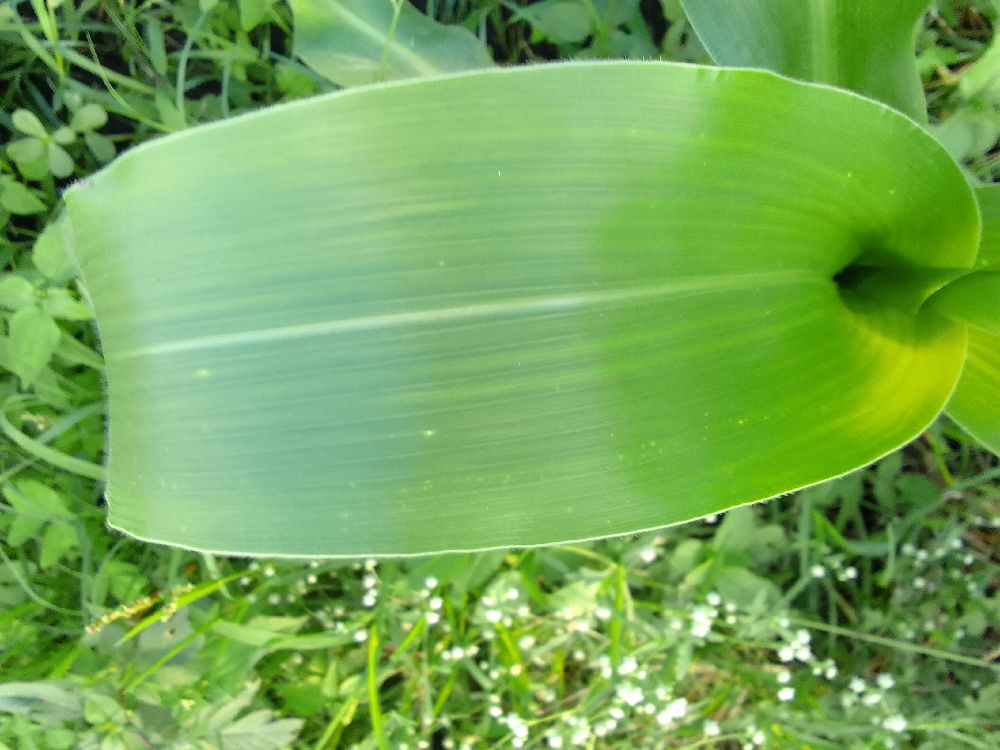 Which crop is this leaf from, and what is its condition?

maize, healthy
